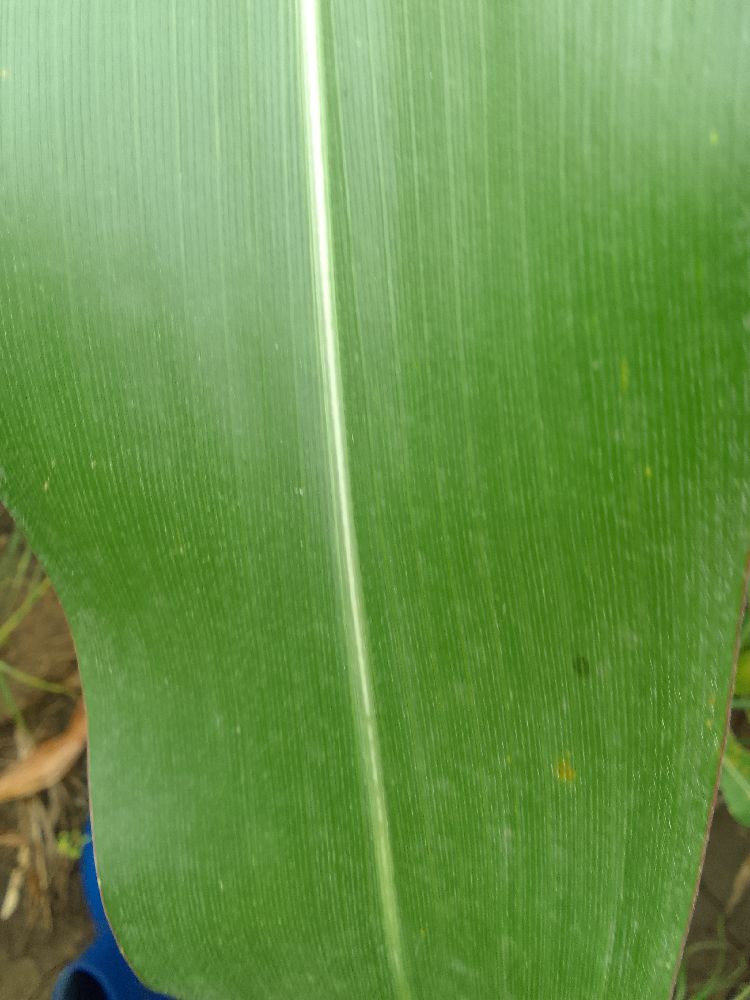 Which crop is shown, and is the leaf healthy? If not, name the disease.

maize, healthy
